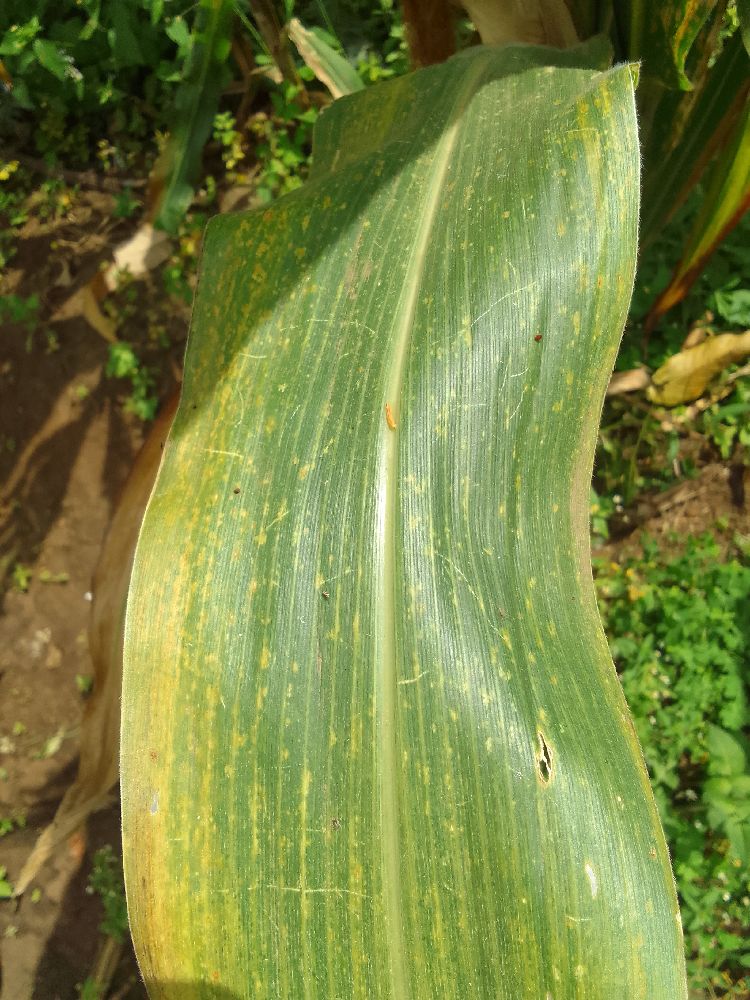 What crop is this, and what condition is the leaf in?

maize, maize lethal necrosis
